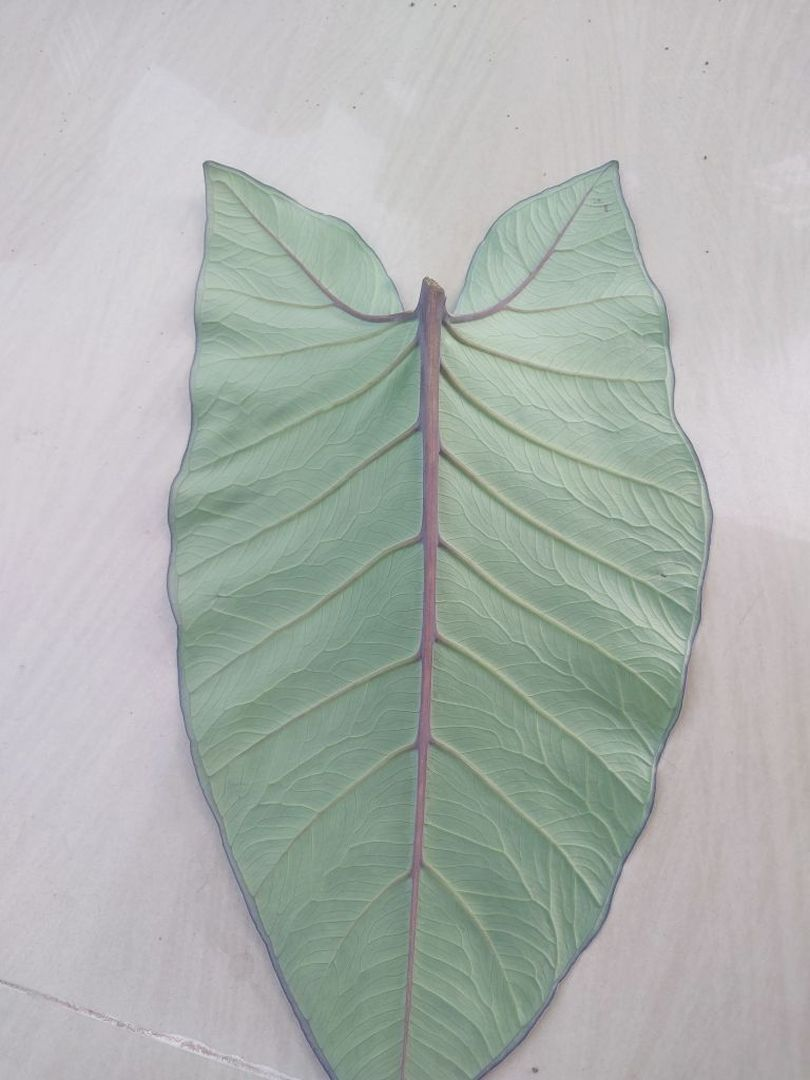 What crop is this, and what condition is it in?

taro, healthy
